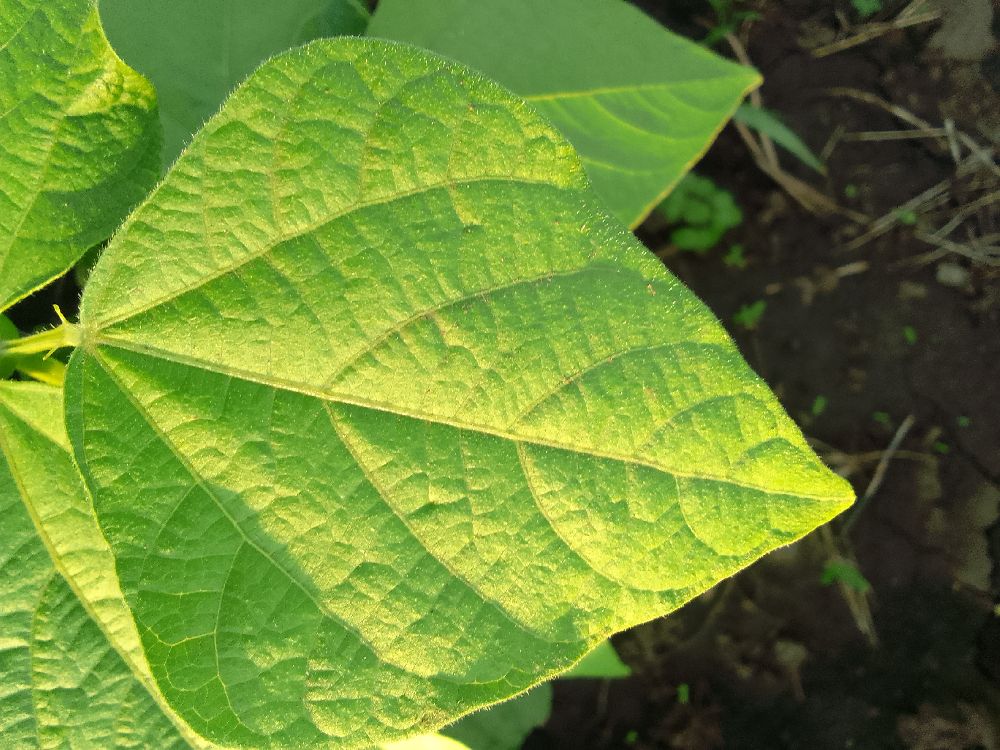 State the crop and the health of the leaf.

common bean, healthy
